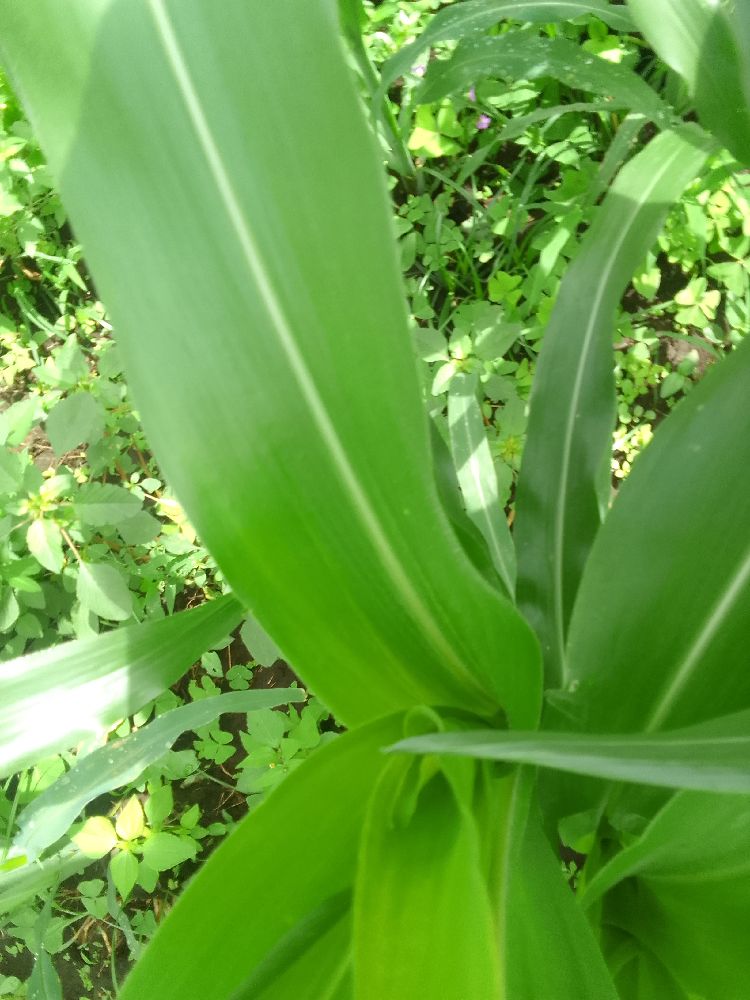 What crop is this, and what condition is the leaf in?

maize, healthy
